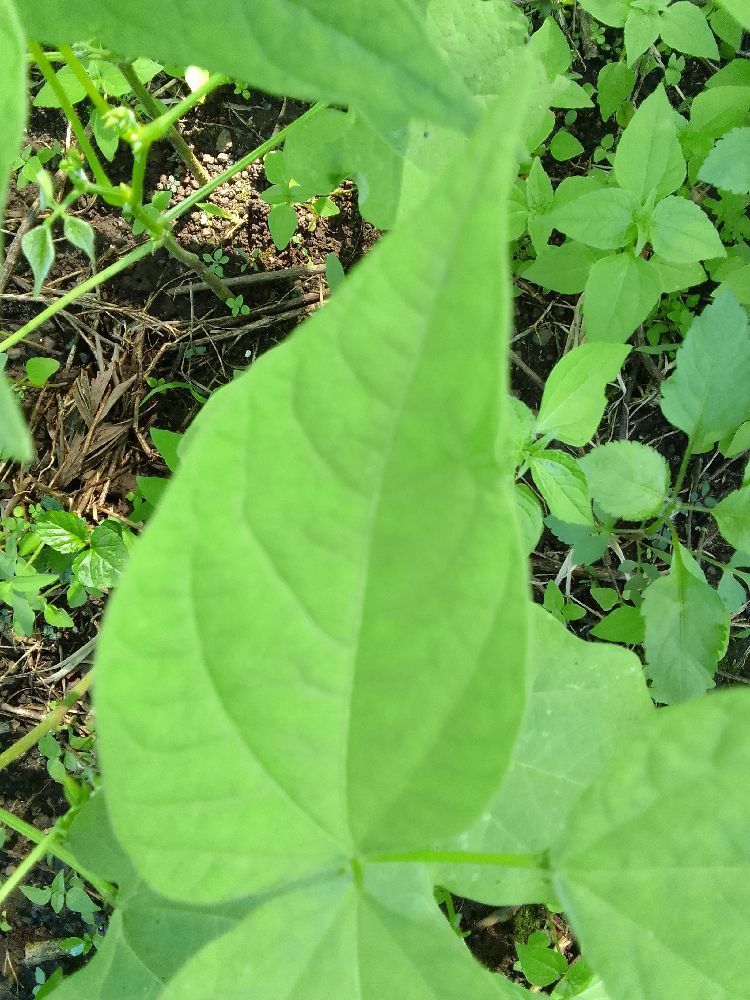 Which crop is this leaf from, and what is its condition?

common bean, healthy
